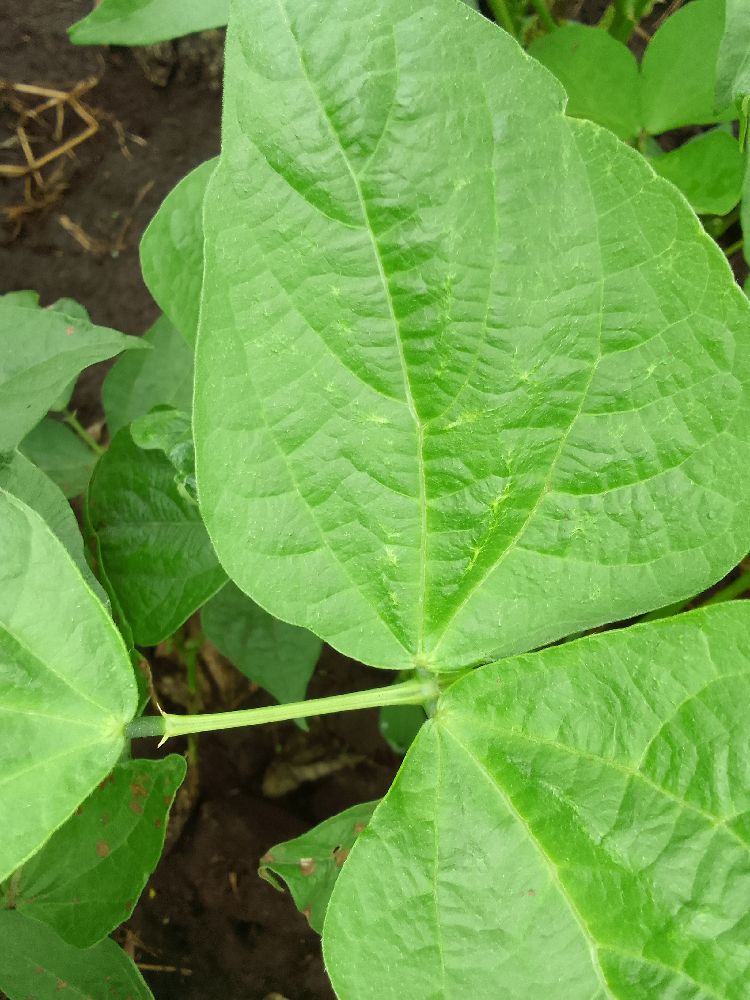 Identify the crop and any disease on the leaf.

common bean, healthy
